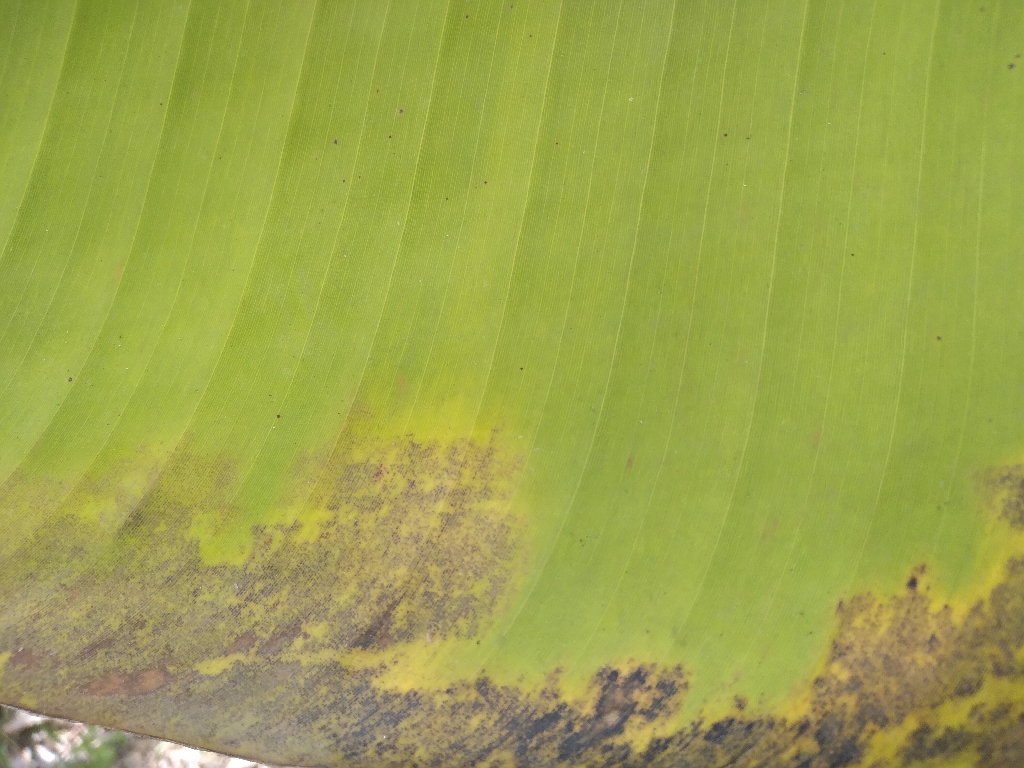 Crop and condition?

banana, black sigatoka
